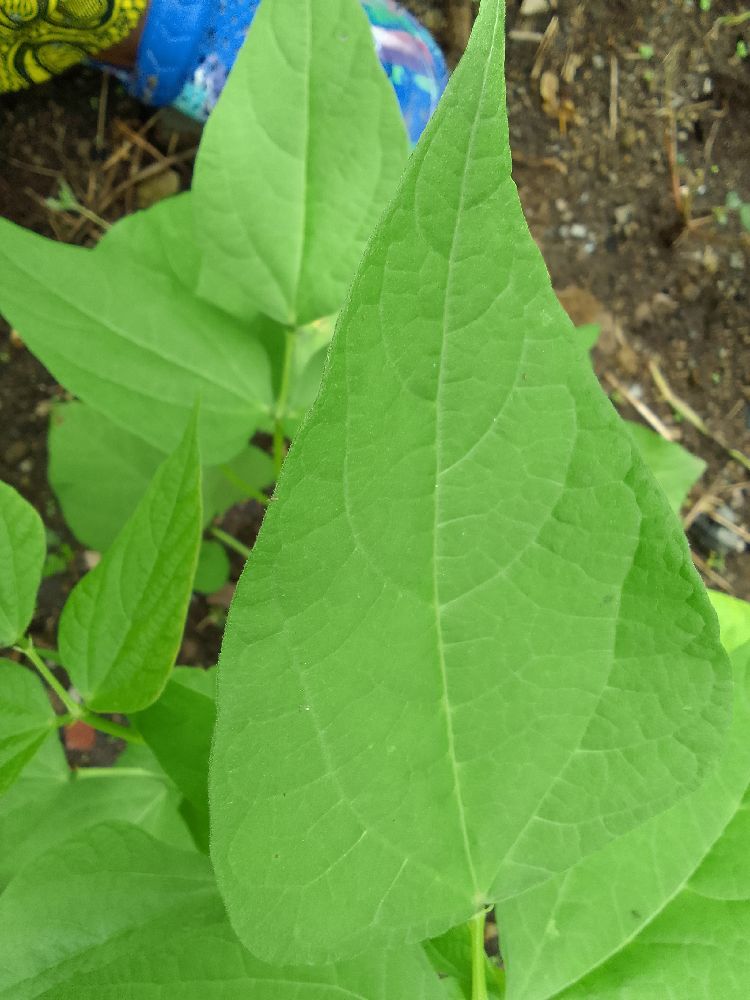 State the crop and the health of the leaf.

common bean, healthy
